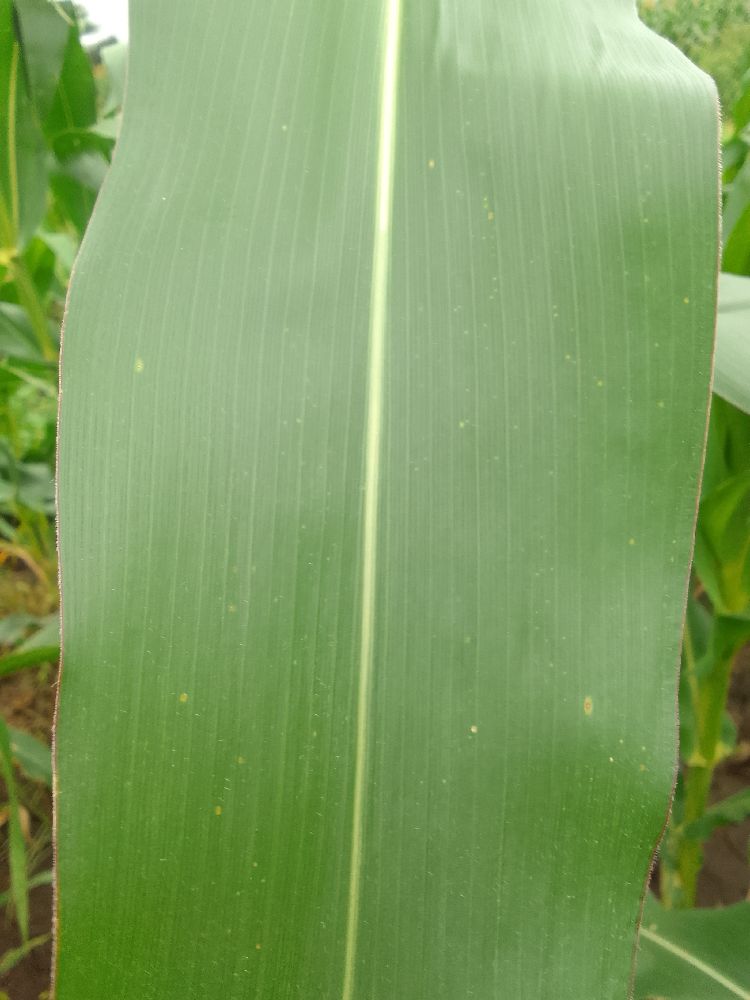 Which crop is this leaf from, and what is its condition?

maize, healthy
